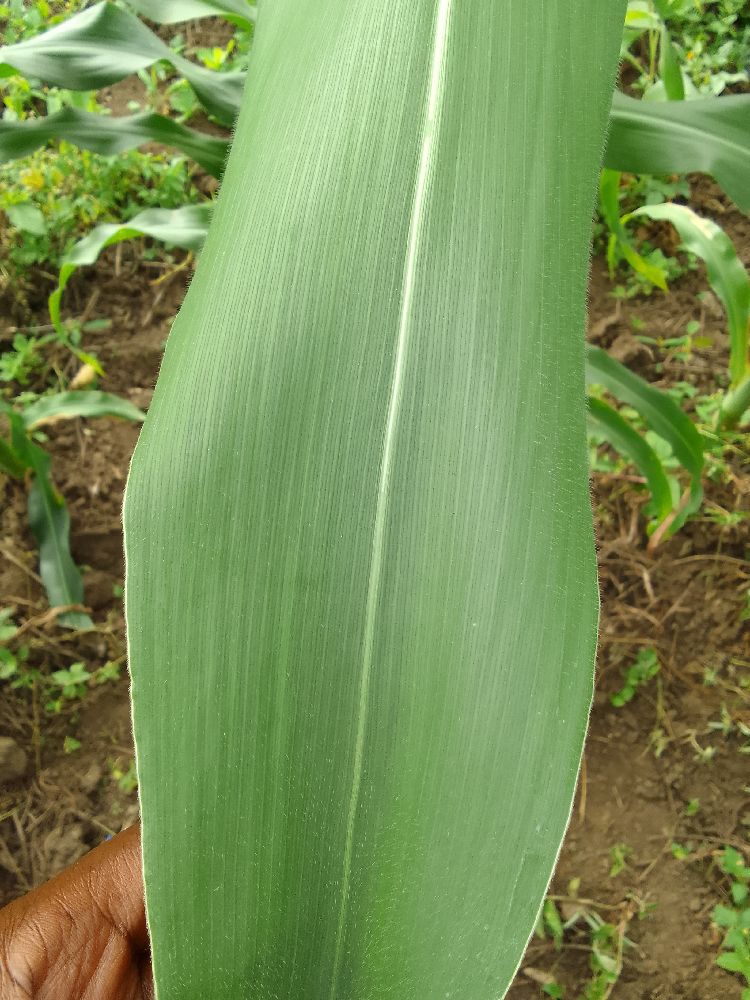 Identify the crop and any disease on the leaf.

maize, healthy
